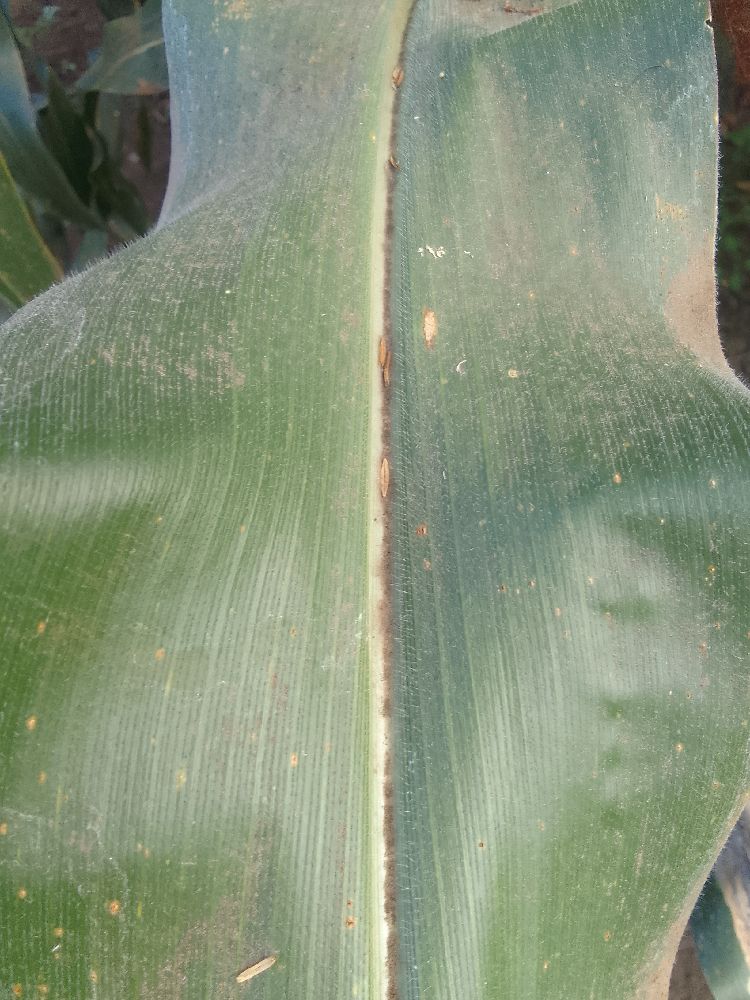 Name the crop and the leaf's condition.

maize, healthy
